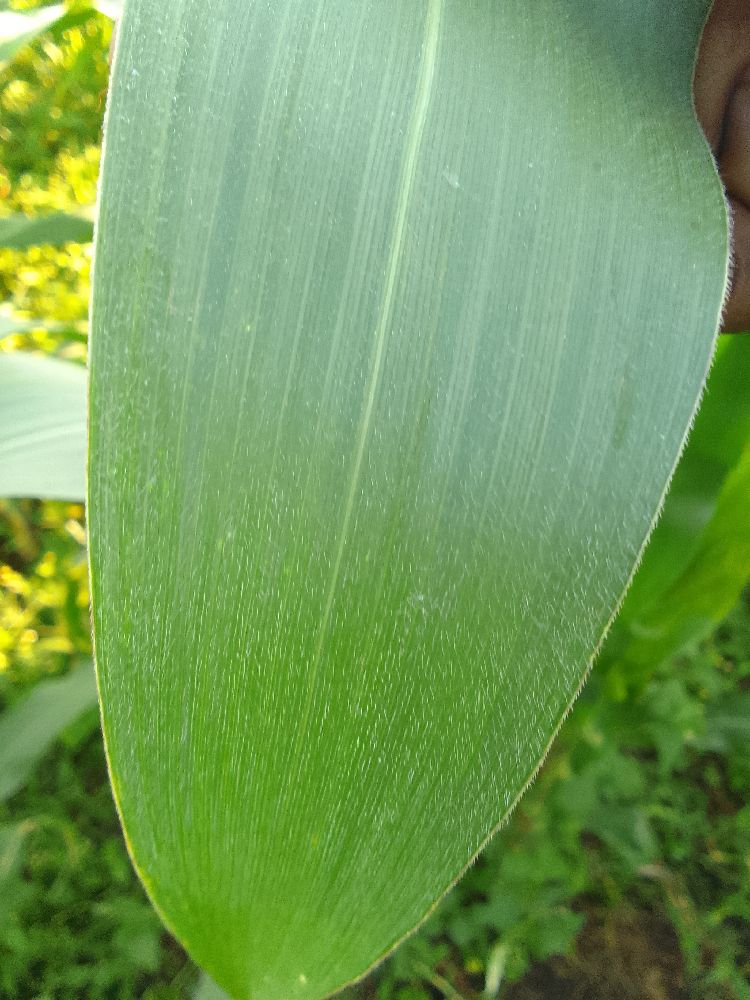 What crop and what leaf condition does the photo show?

maize, healthy
